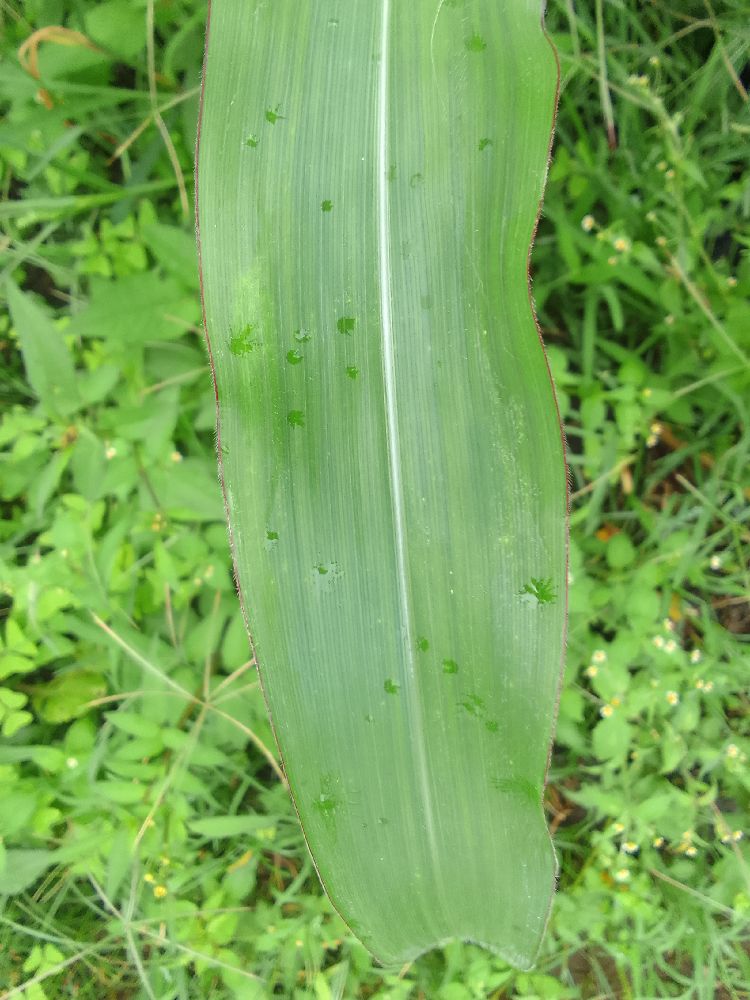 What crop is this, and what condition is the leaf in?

maize, healthy
